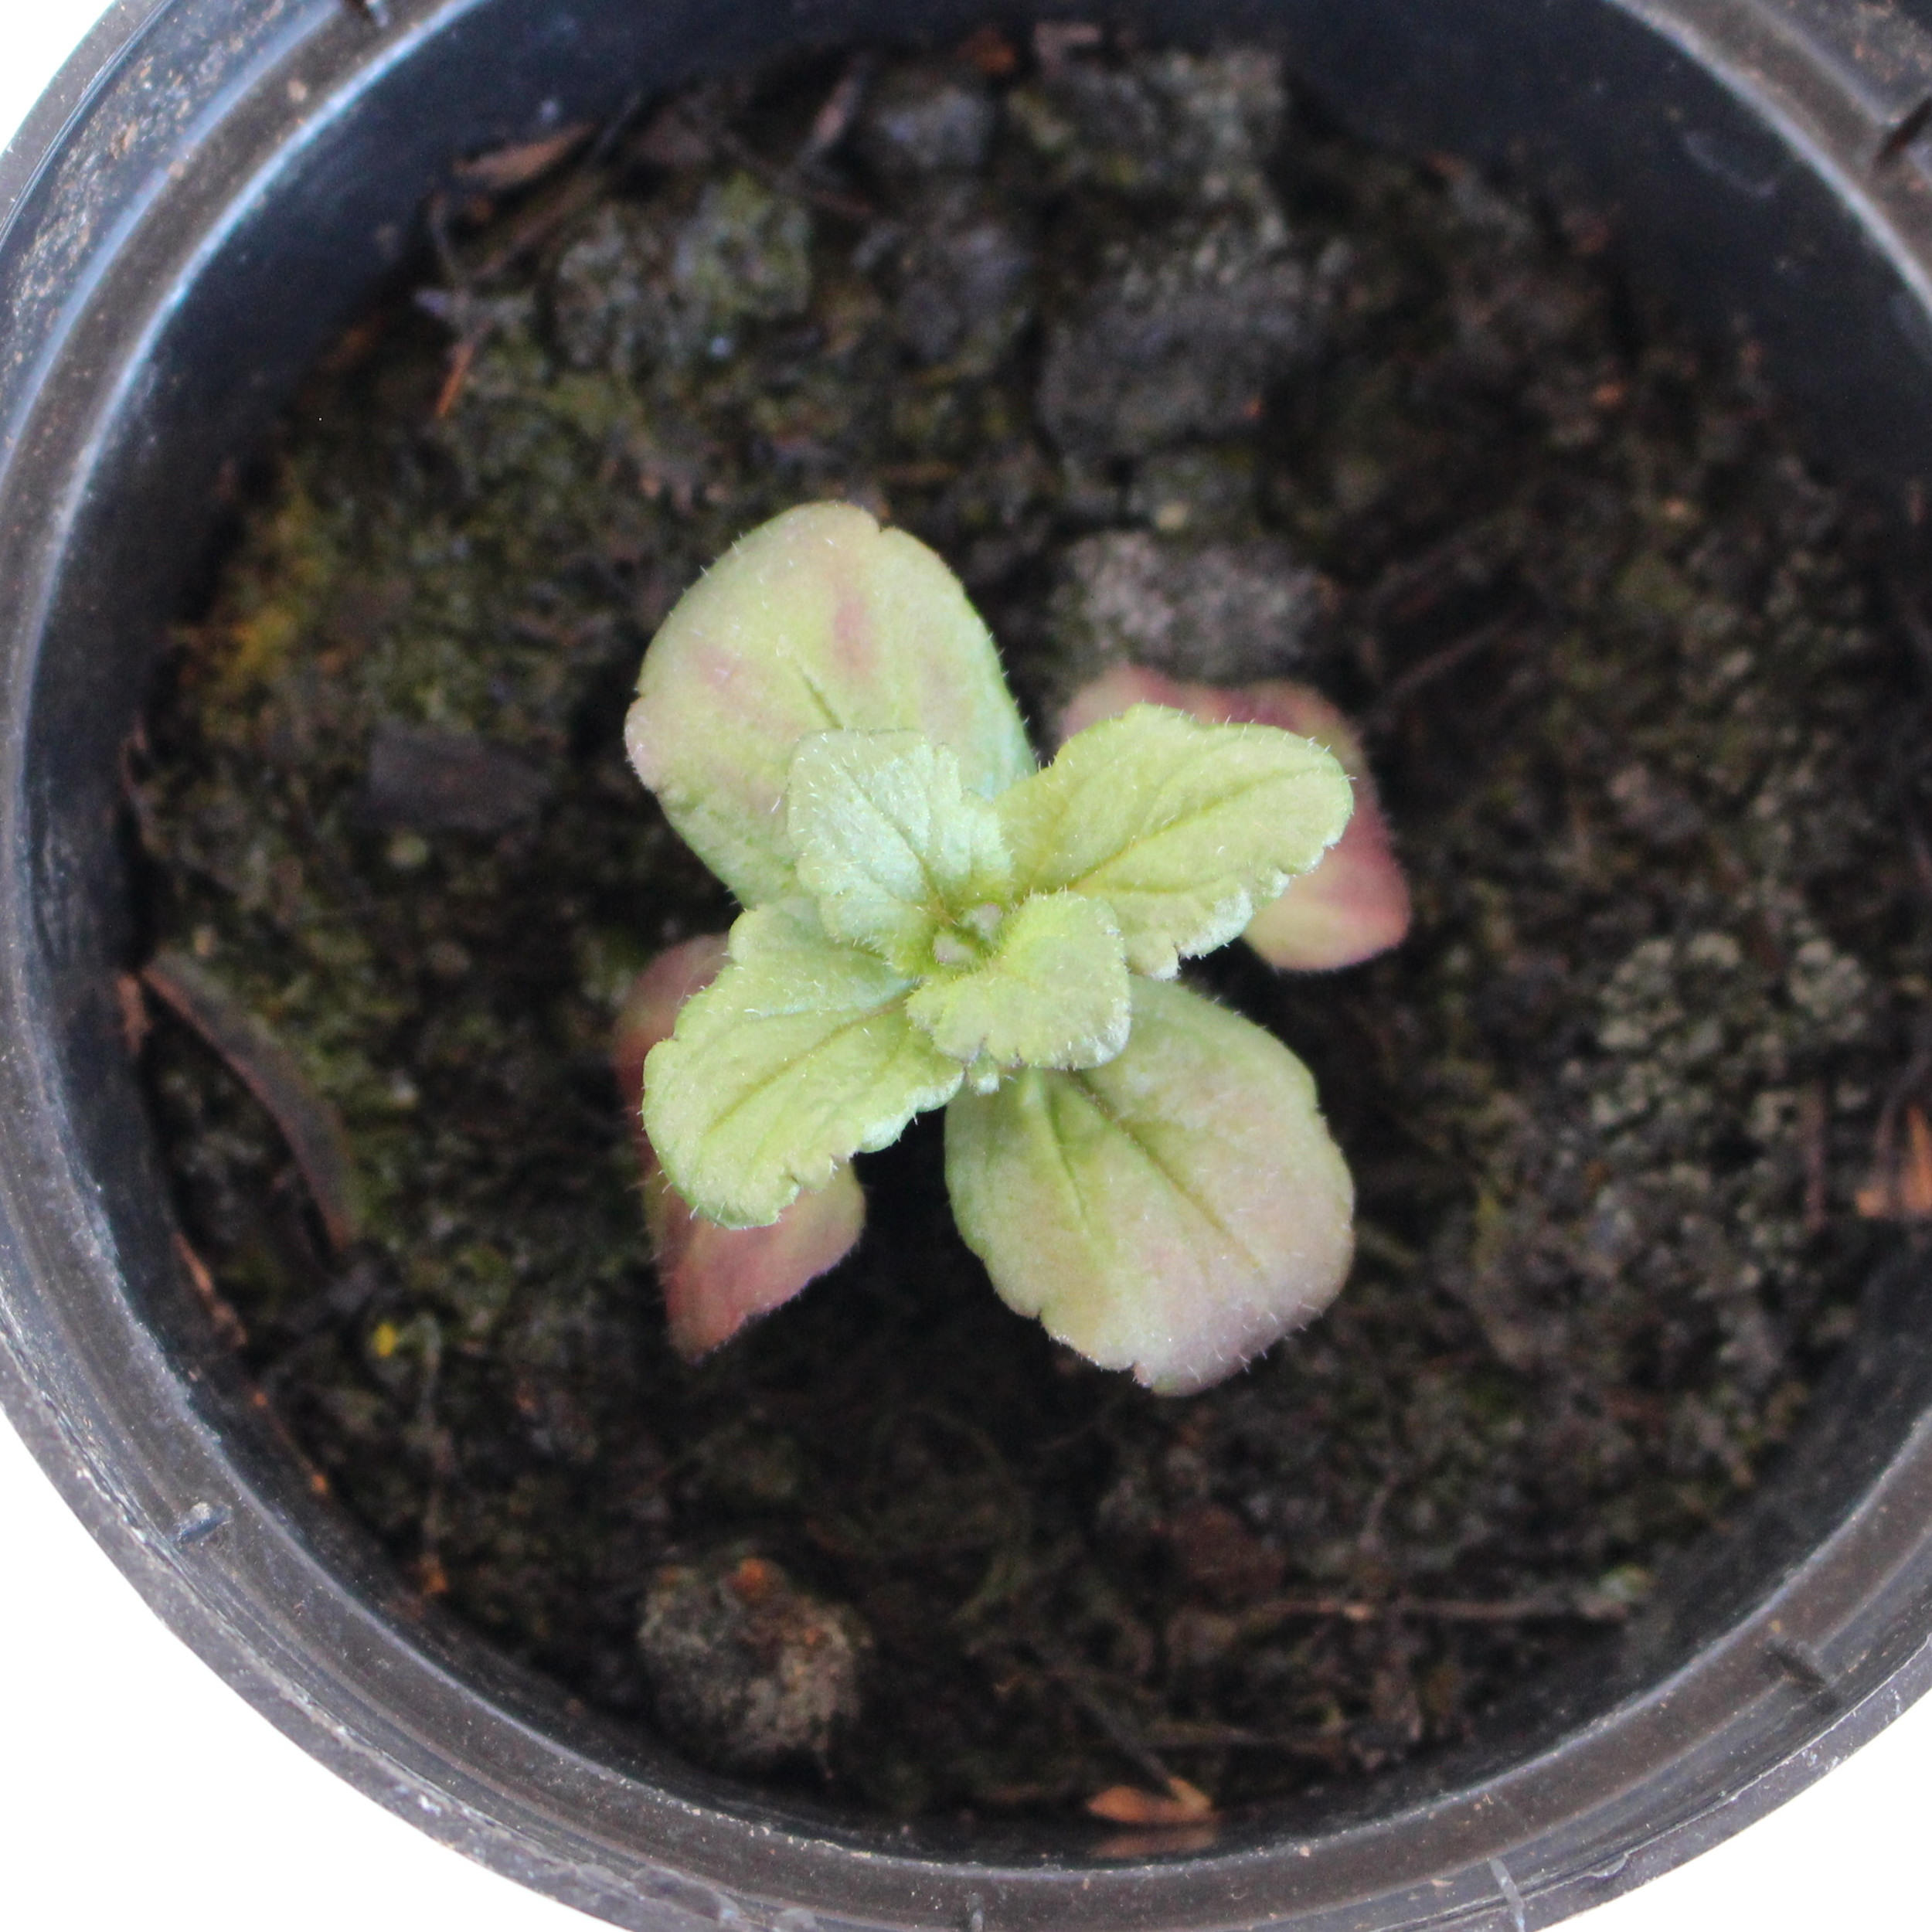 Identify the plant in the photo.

Veronica persica
